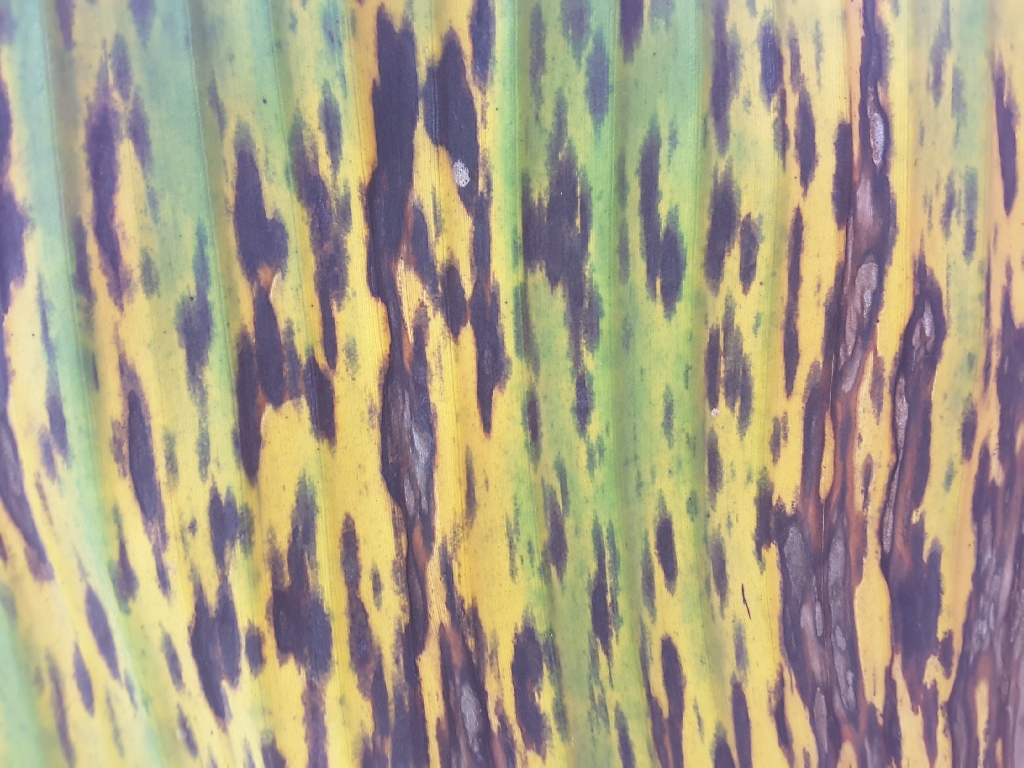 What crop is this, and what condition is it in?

banana, black sigatoka
